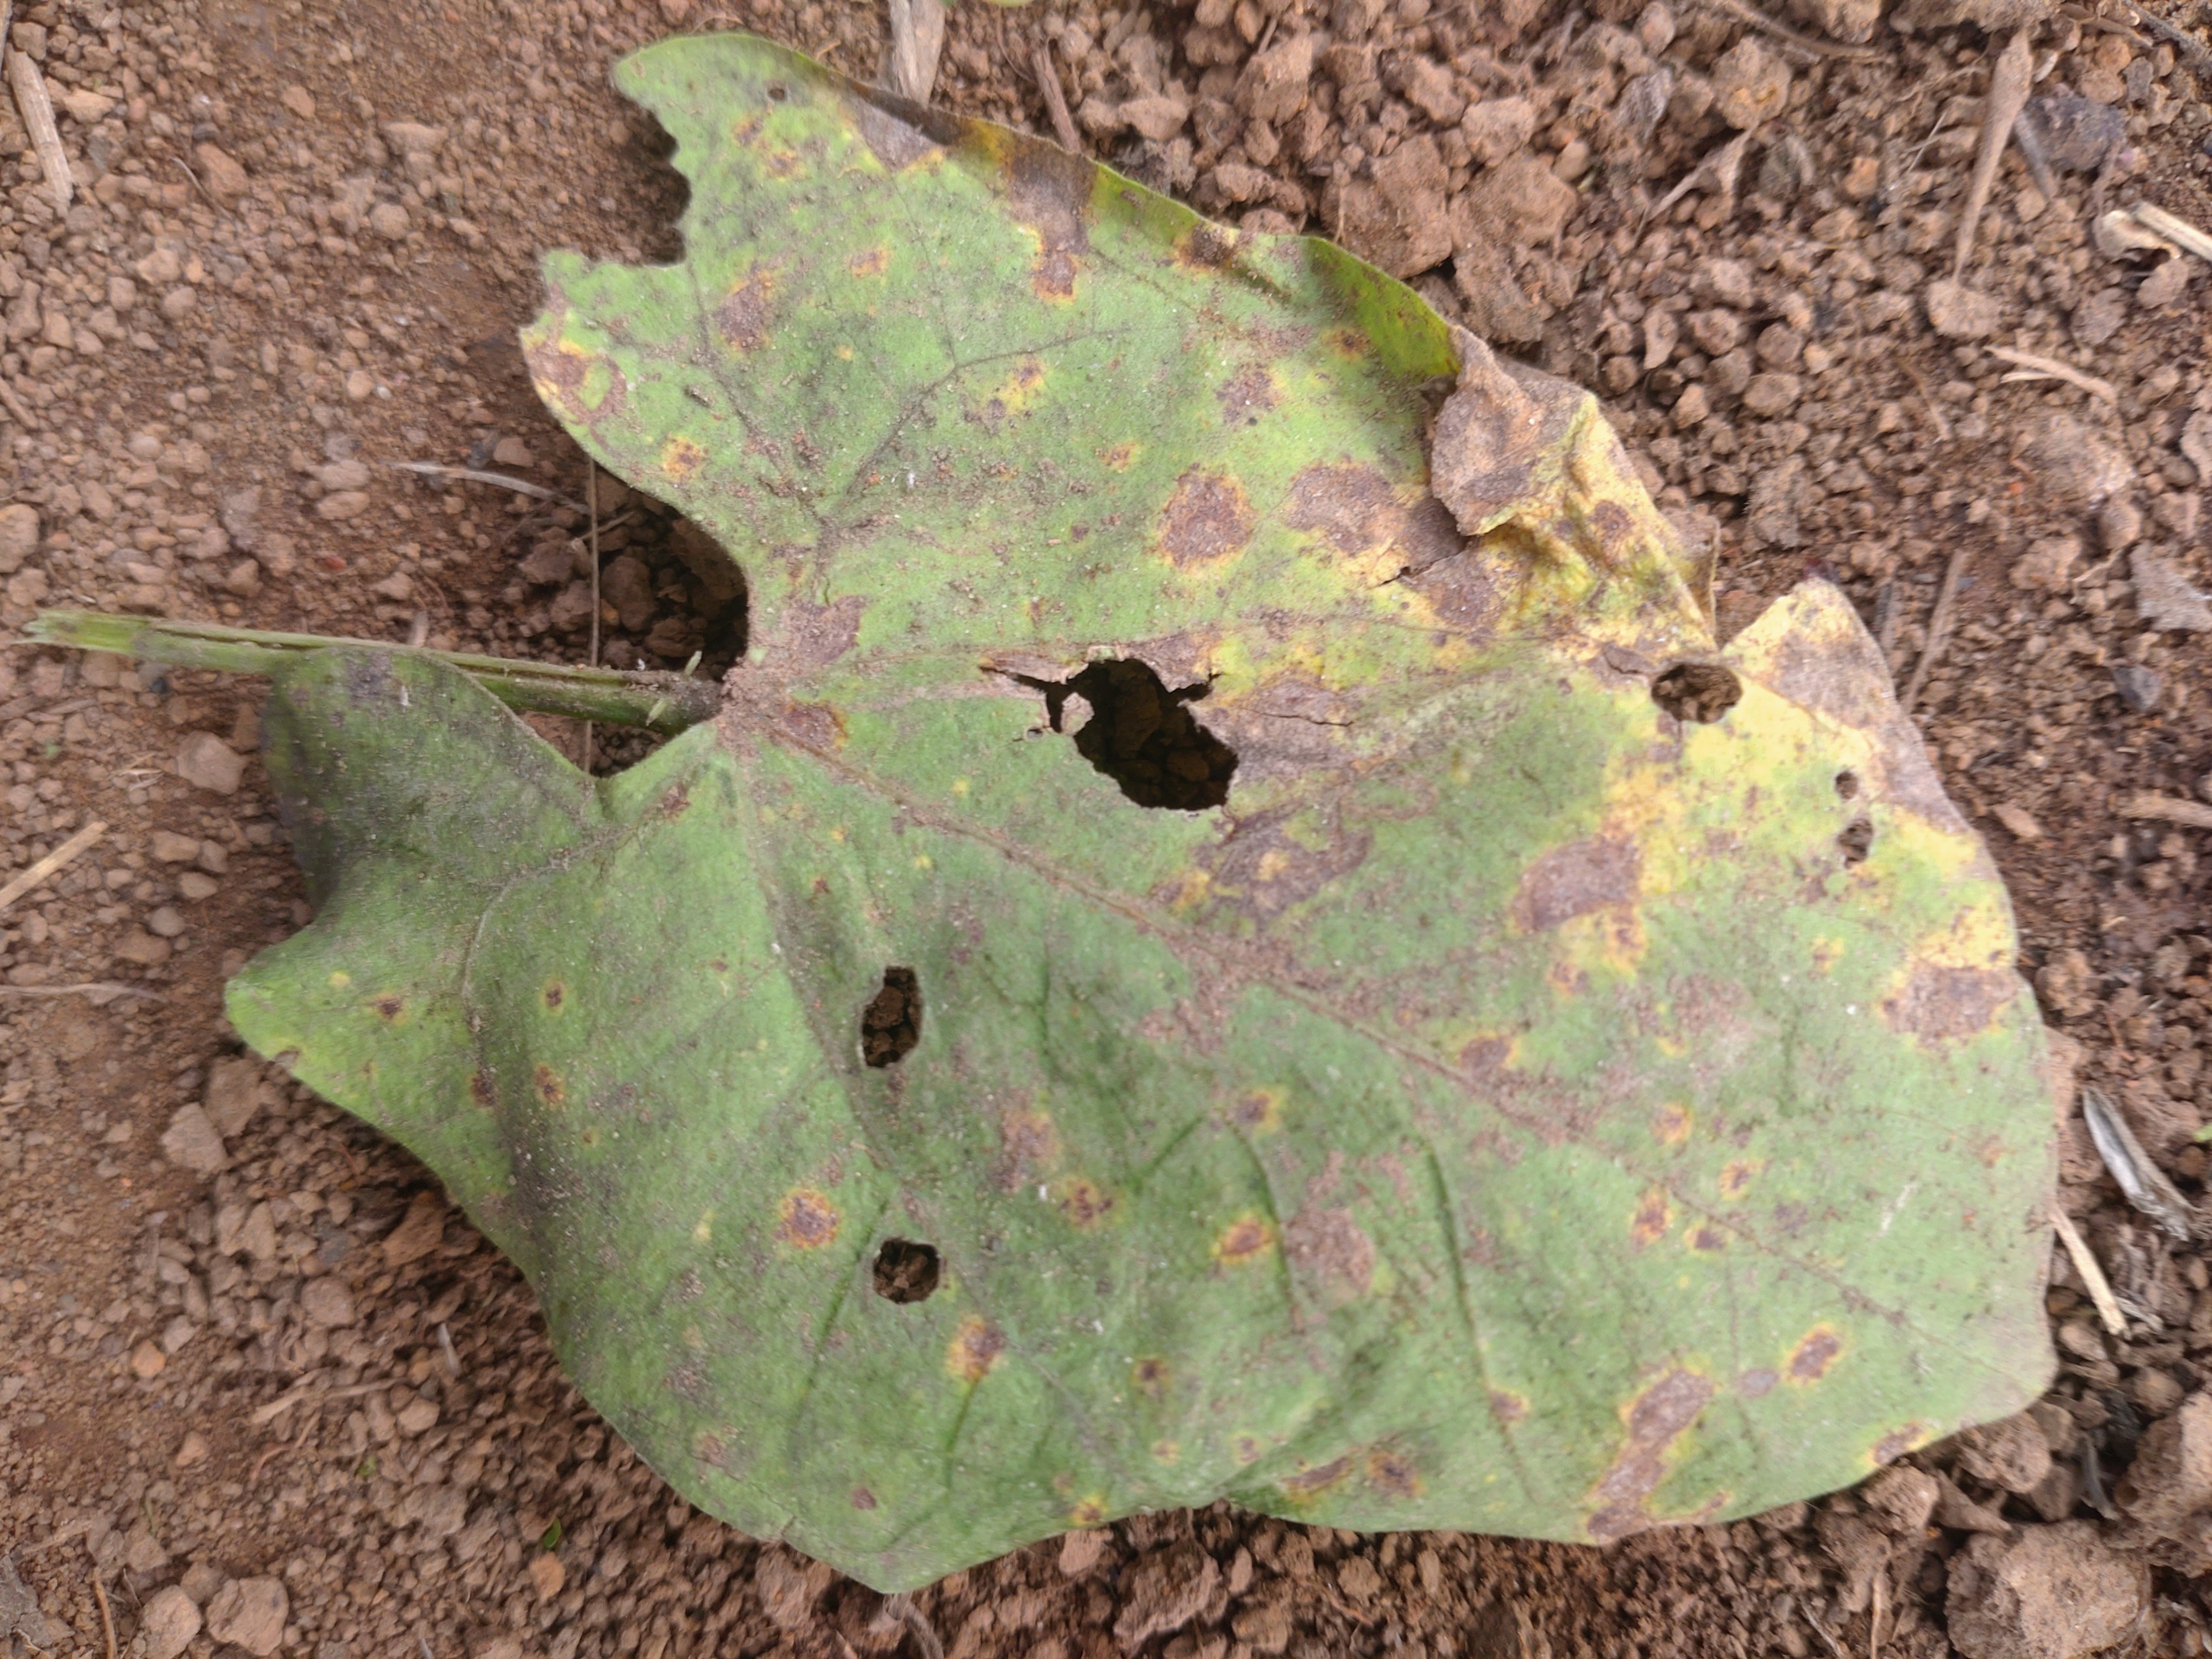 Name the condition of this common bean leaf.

anthracnose
